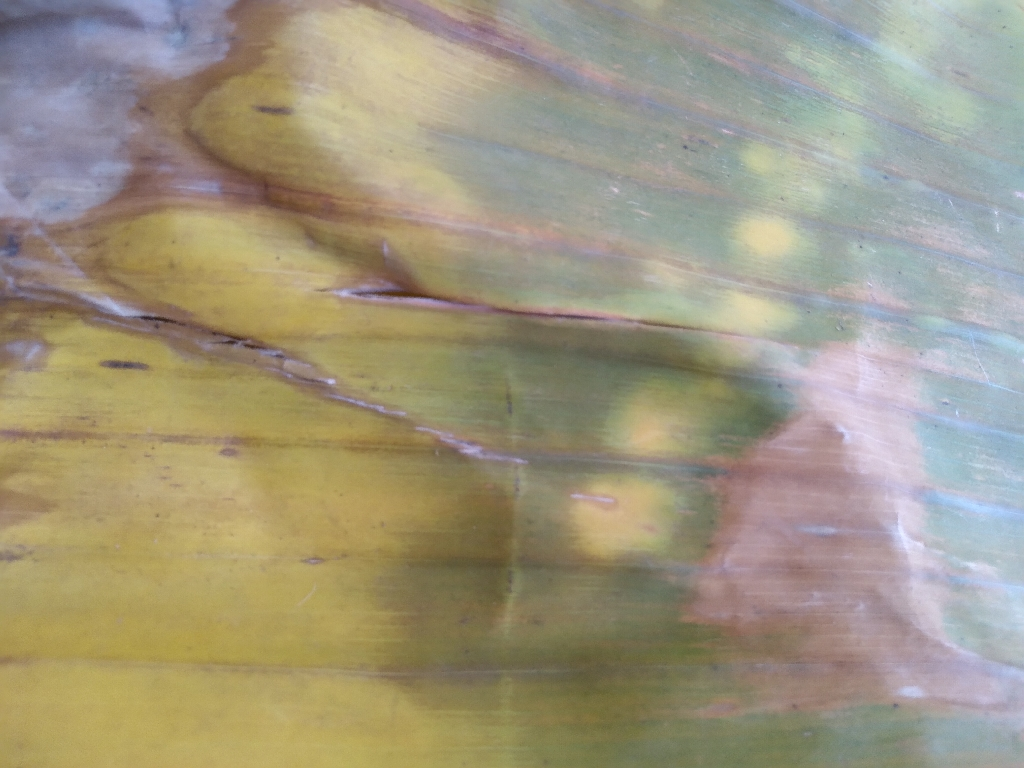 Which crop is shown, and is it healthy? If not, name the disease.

banana, fusarium wilt race 1
